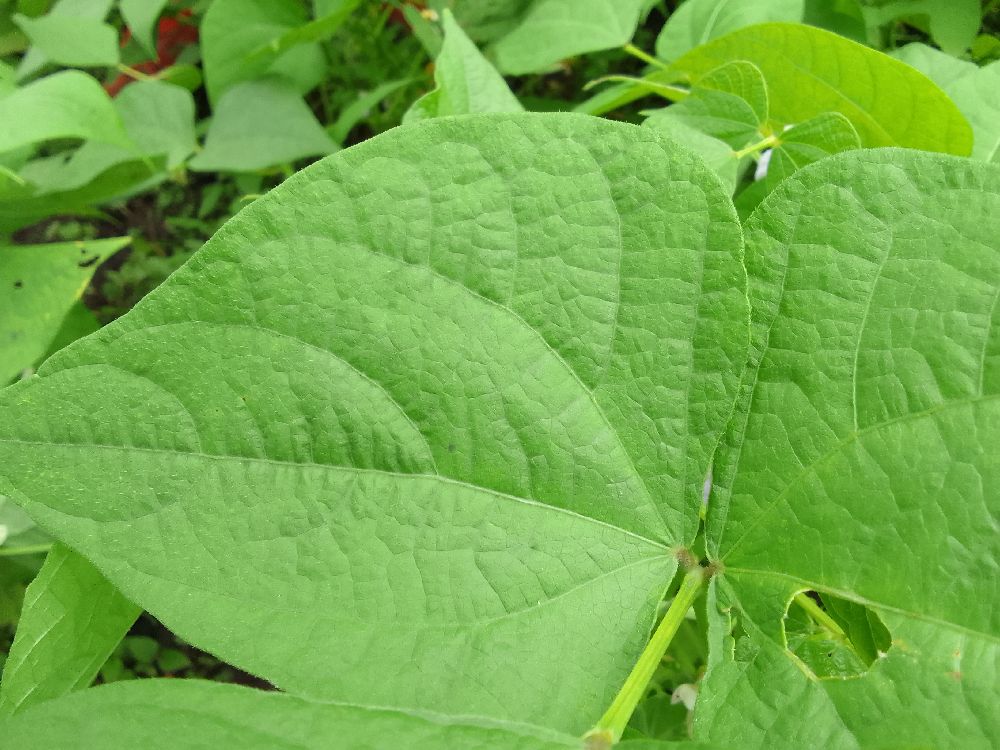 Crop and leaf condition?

common bean, healthy
